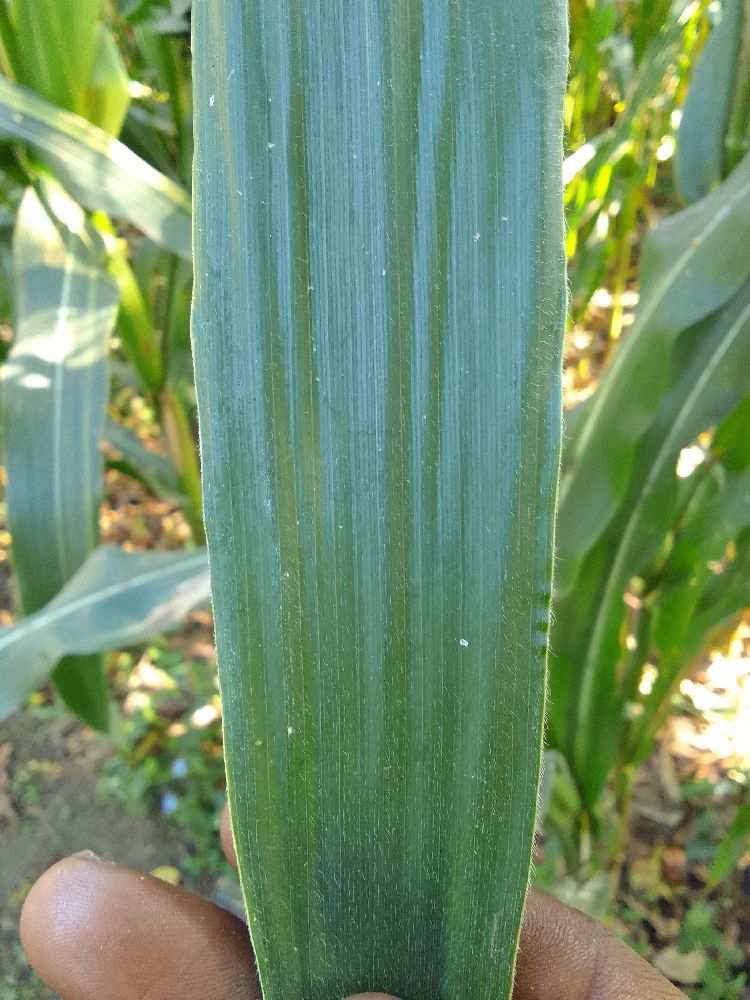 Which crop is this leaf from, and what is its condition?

maize, healthy
